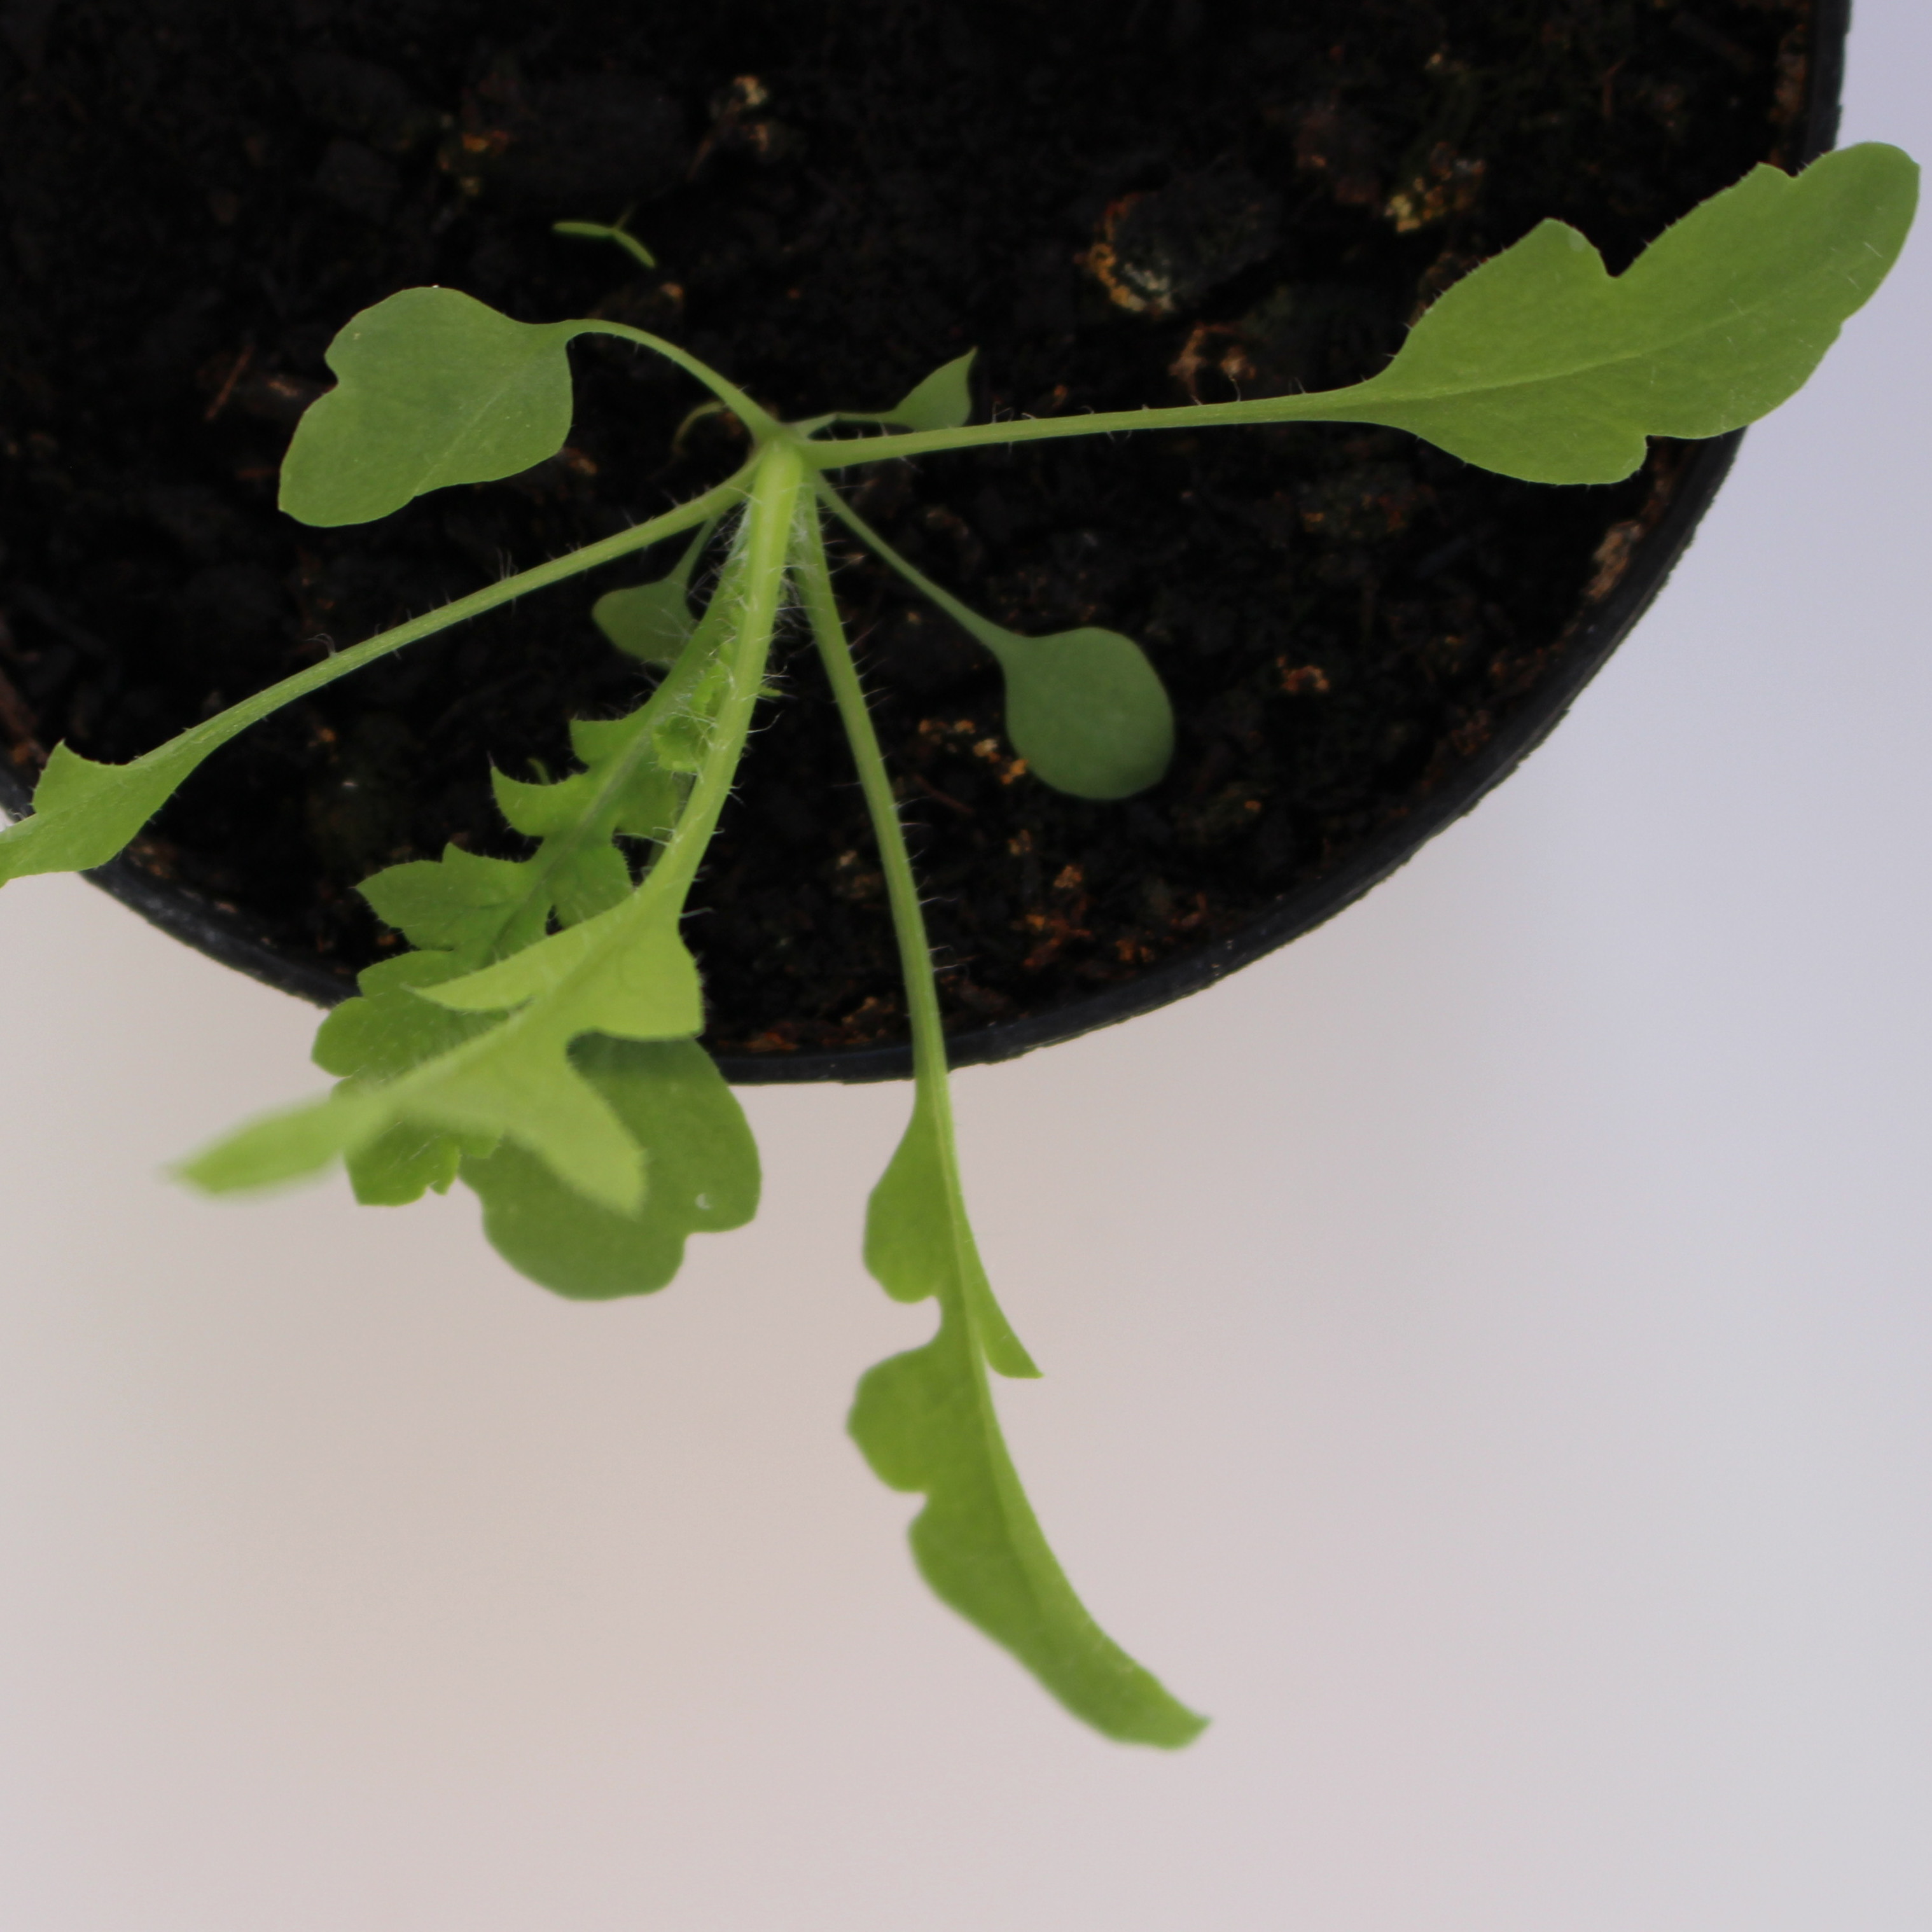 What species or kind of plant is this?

Papaver rhoeas
